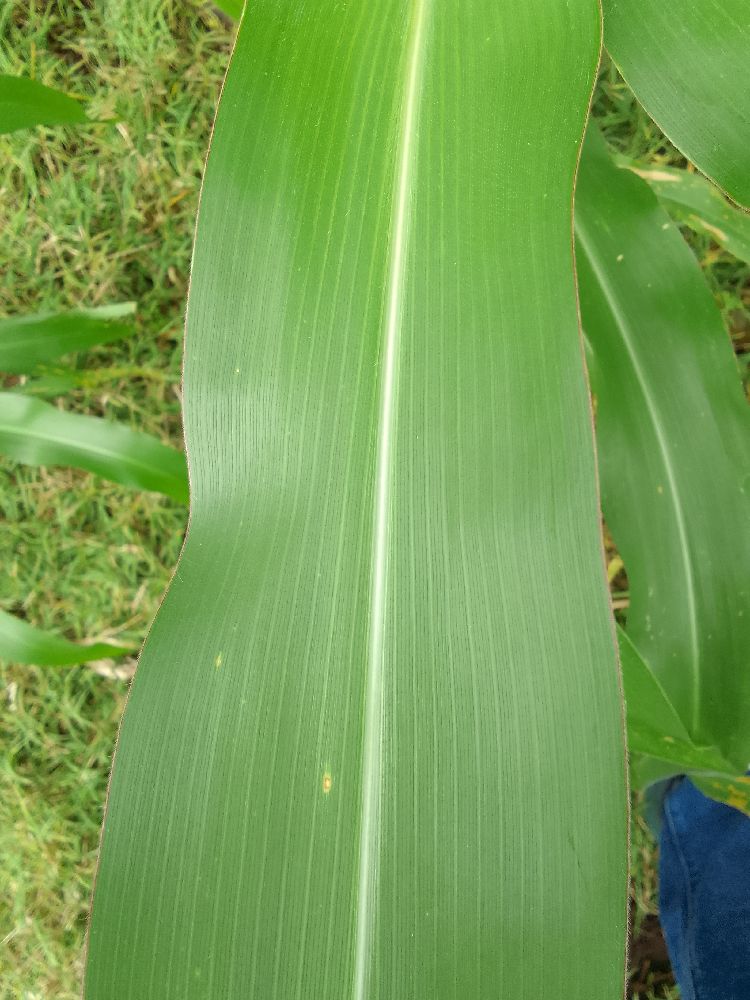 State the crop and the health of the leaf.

maize, healthy
